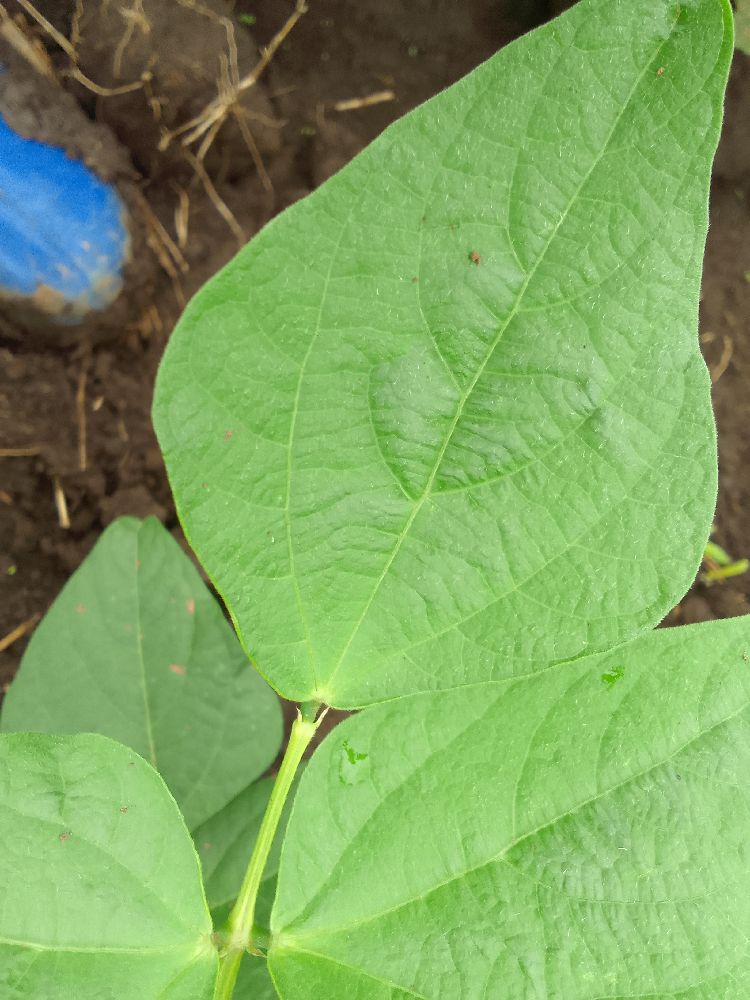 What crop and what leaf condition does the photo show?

common bean, healthy
